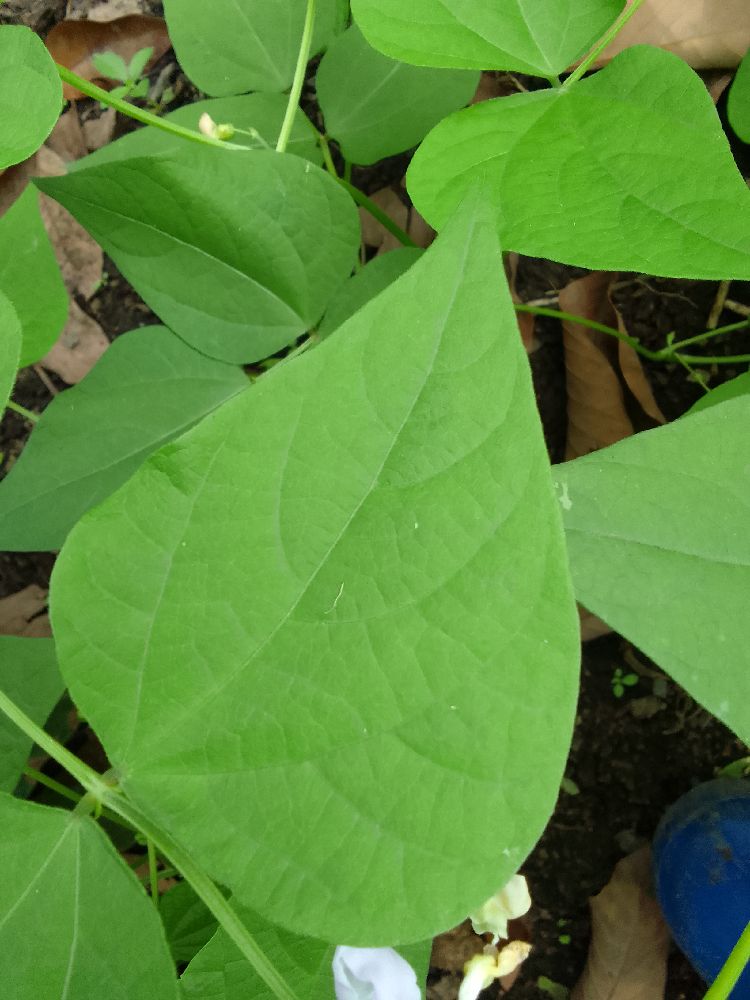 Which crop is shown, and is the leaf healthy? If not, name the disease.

common bean, healthy
